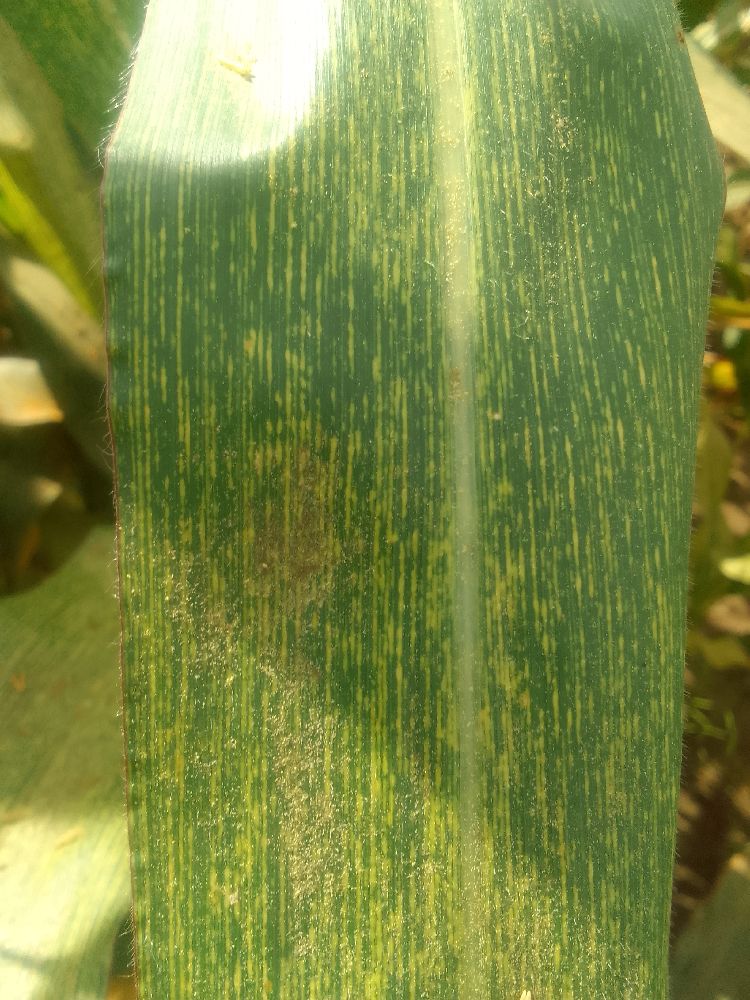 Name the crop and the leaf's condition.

maize, maize streak virus
